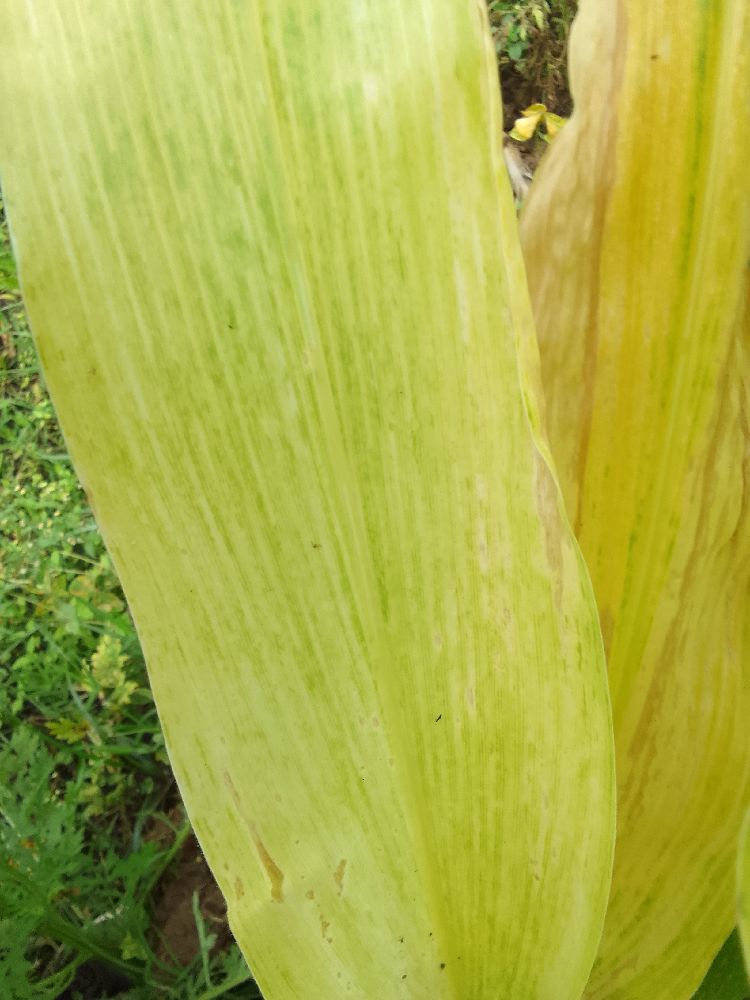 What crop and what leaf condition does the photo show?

maize, maize lethal necrosis
